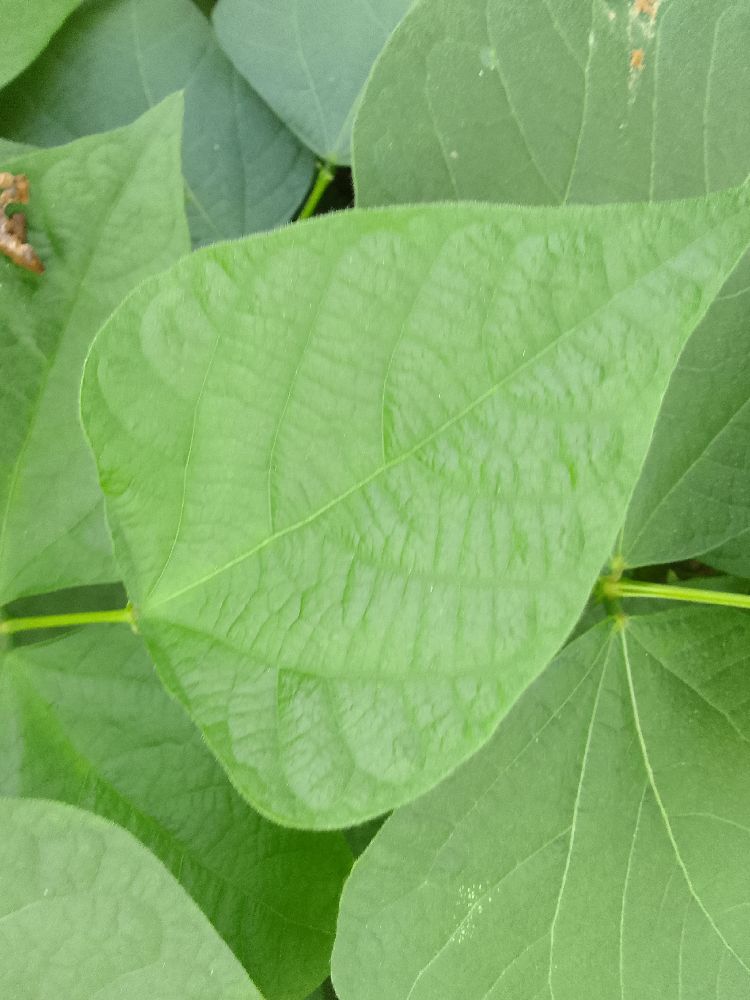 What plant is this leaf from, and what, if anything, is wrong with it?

common bean, healthy
